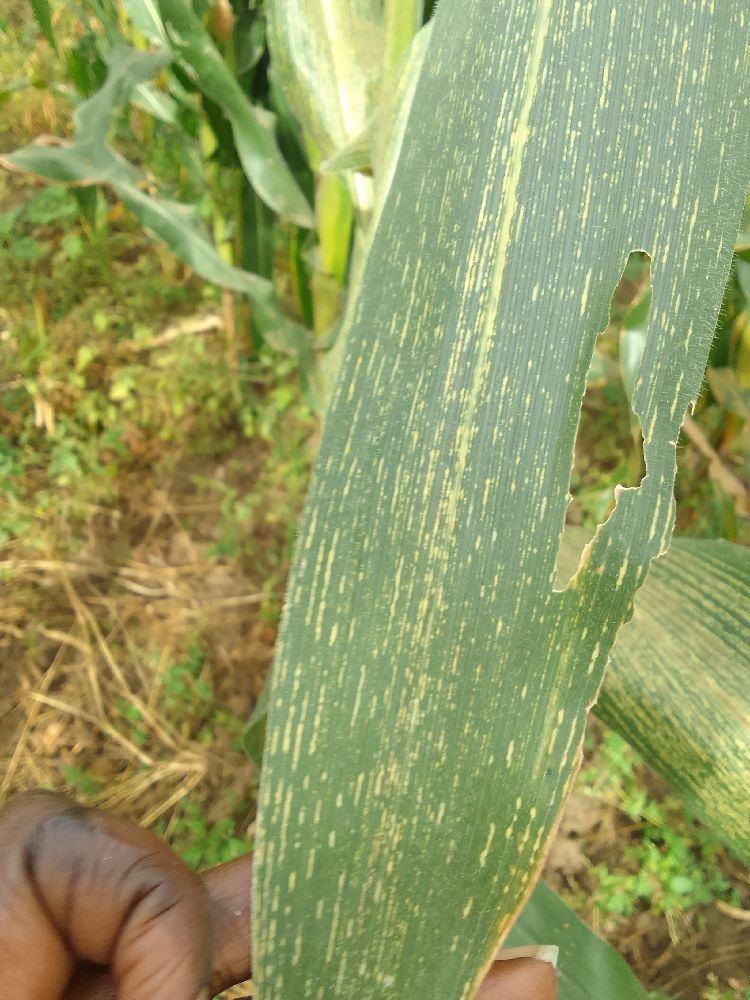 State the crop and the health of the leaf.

maize, maize streak virus
